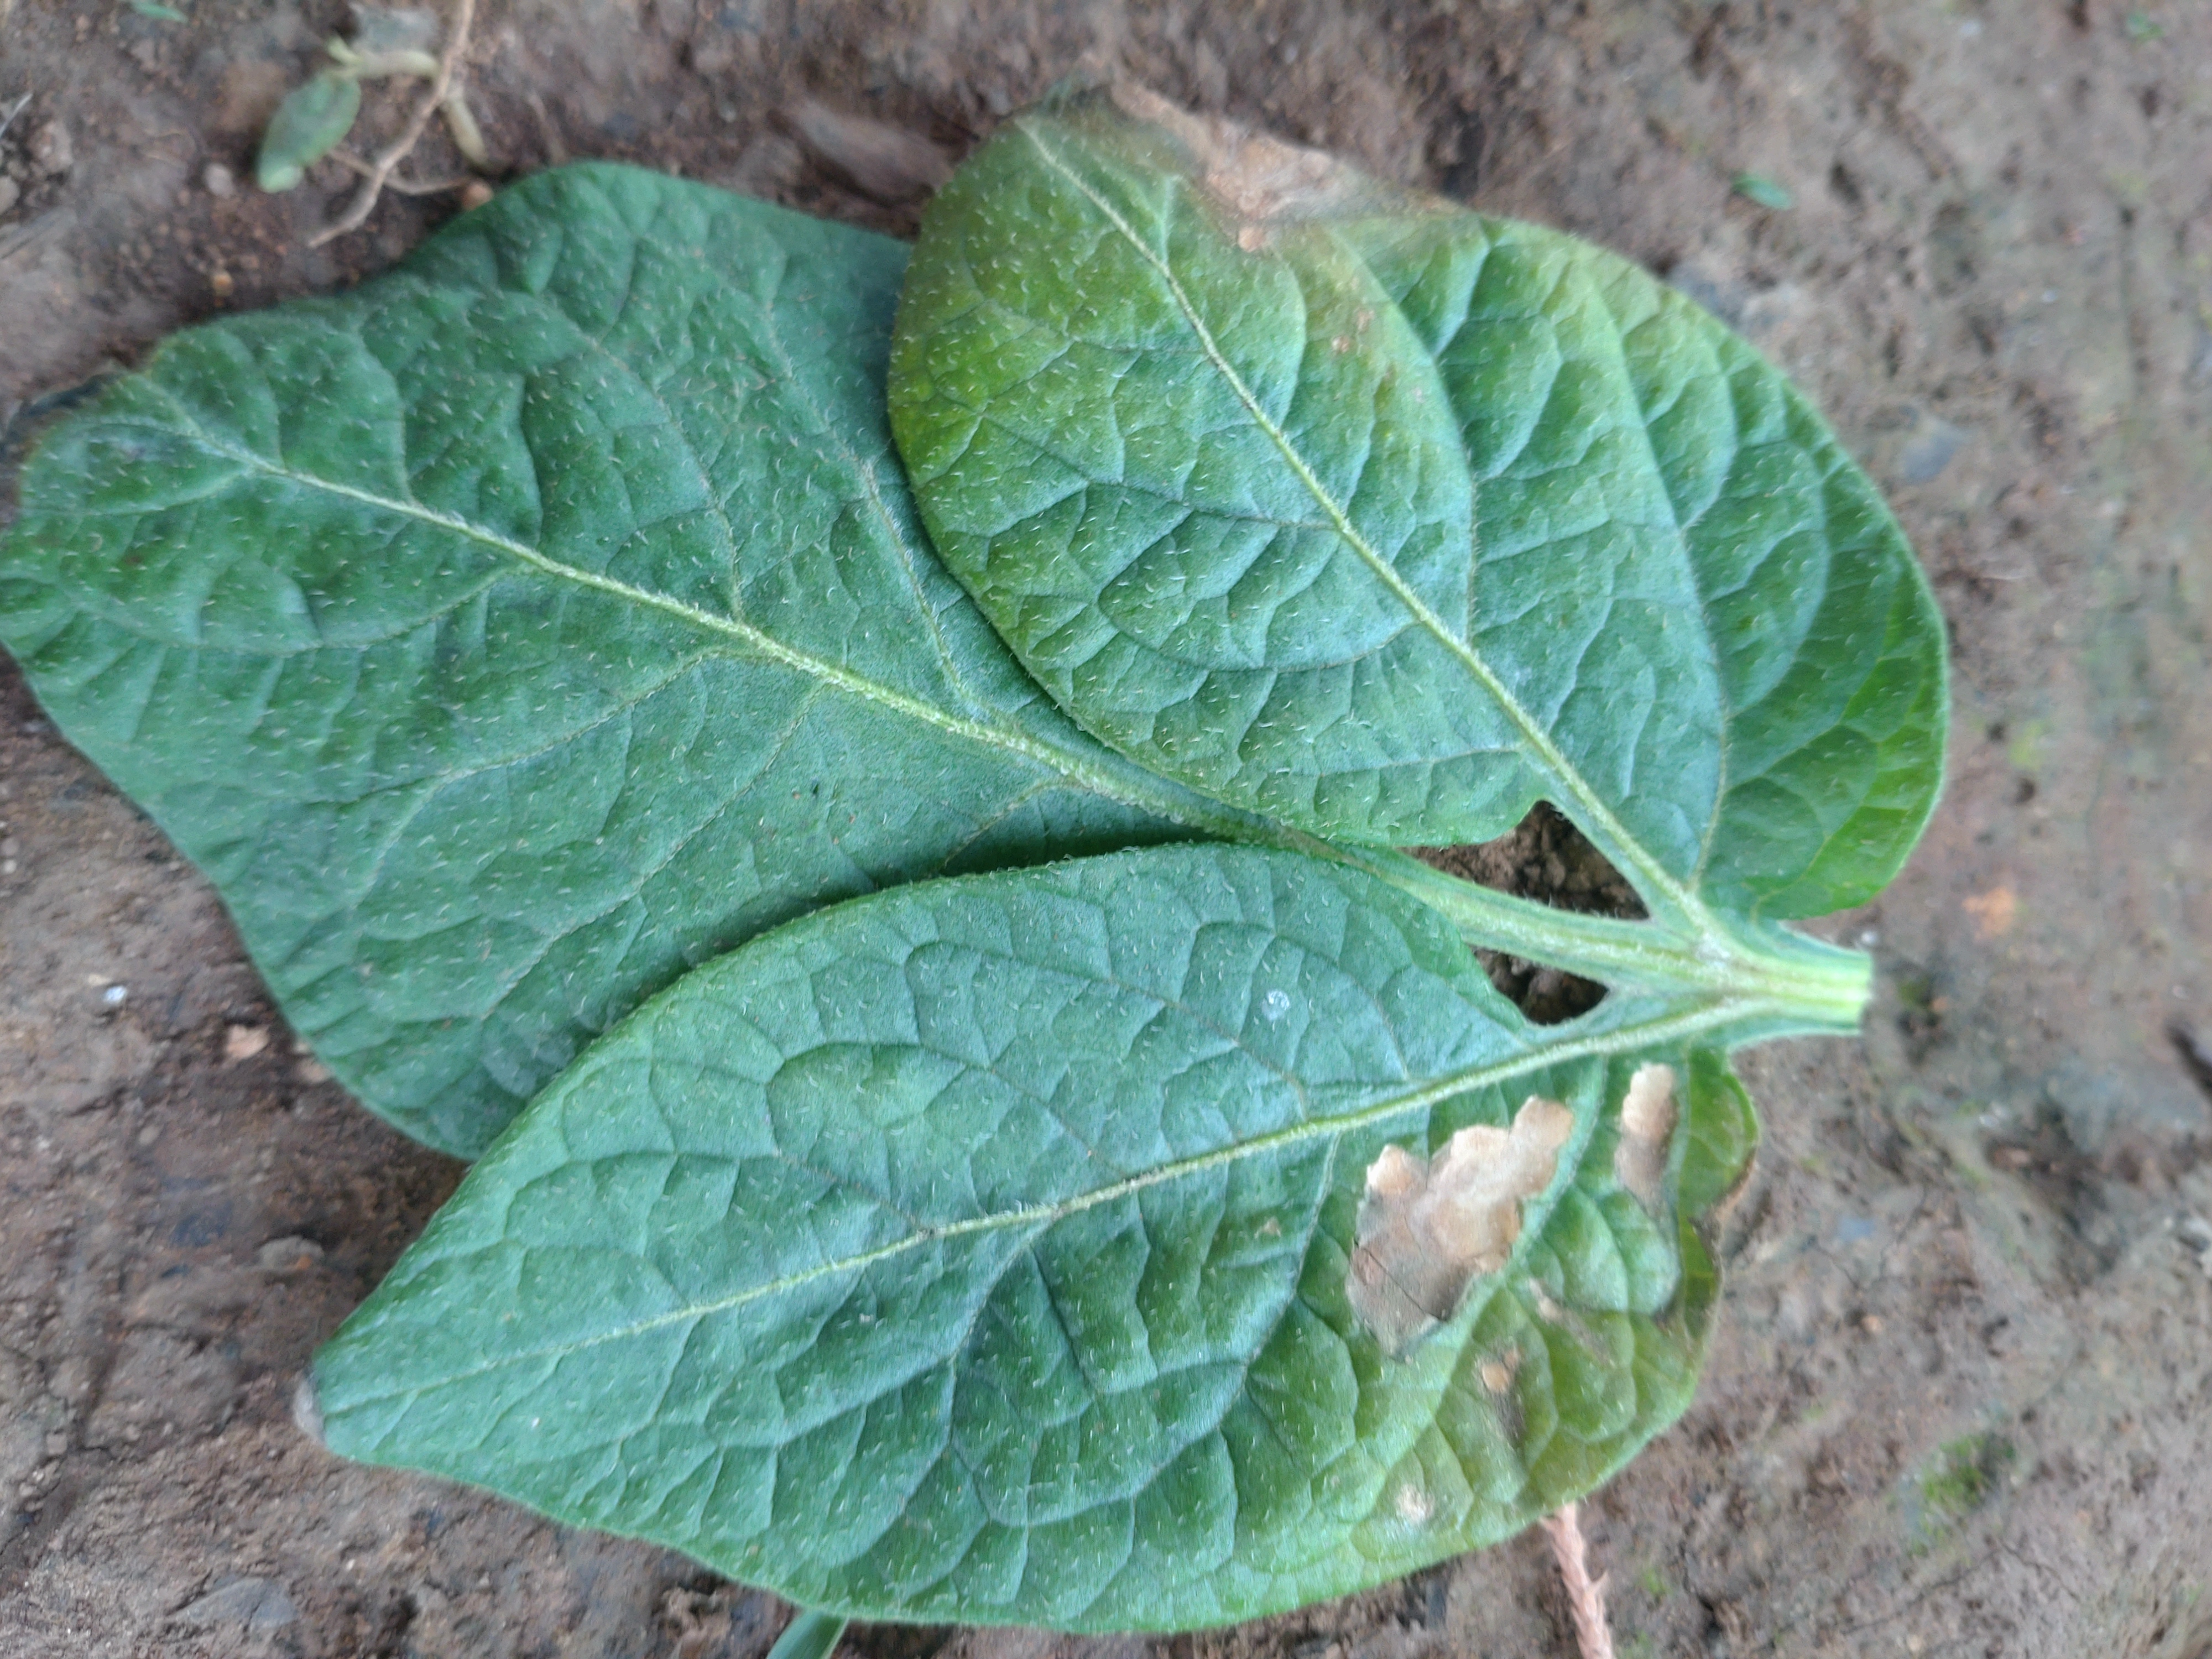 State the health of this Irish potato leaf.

early blight
